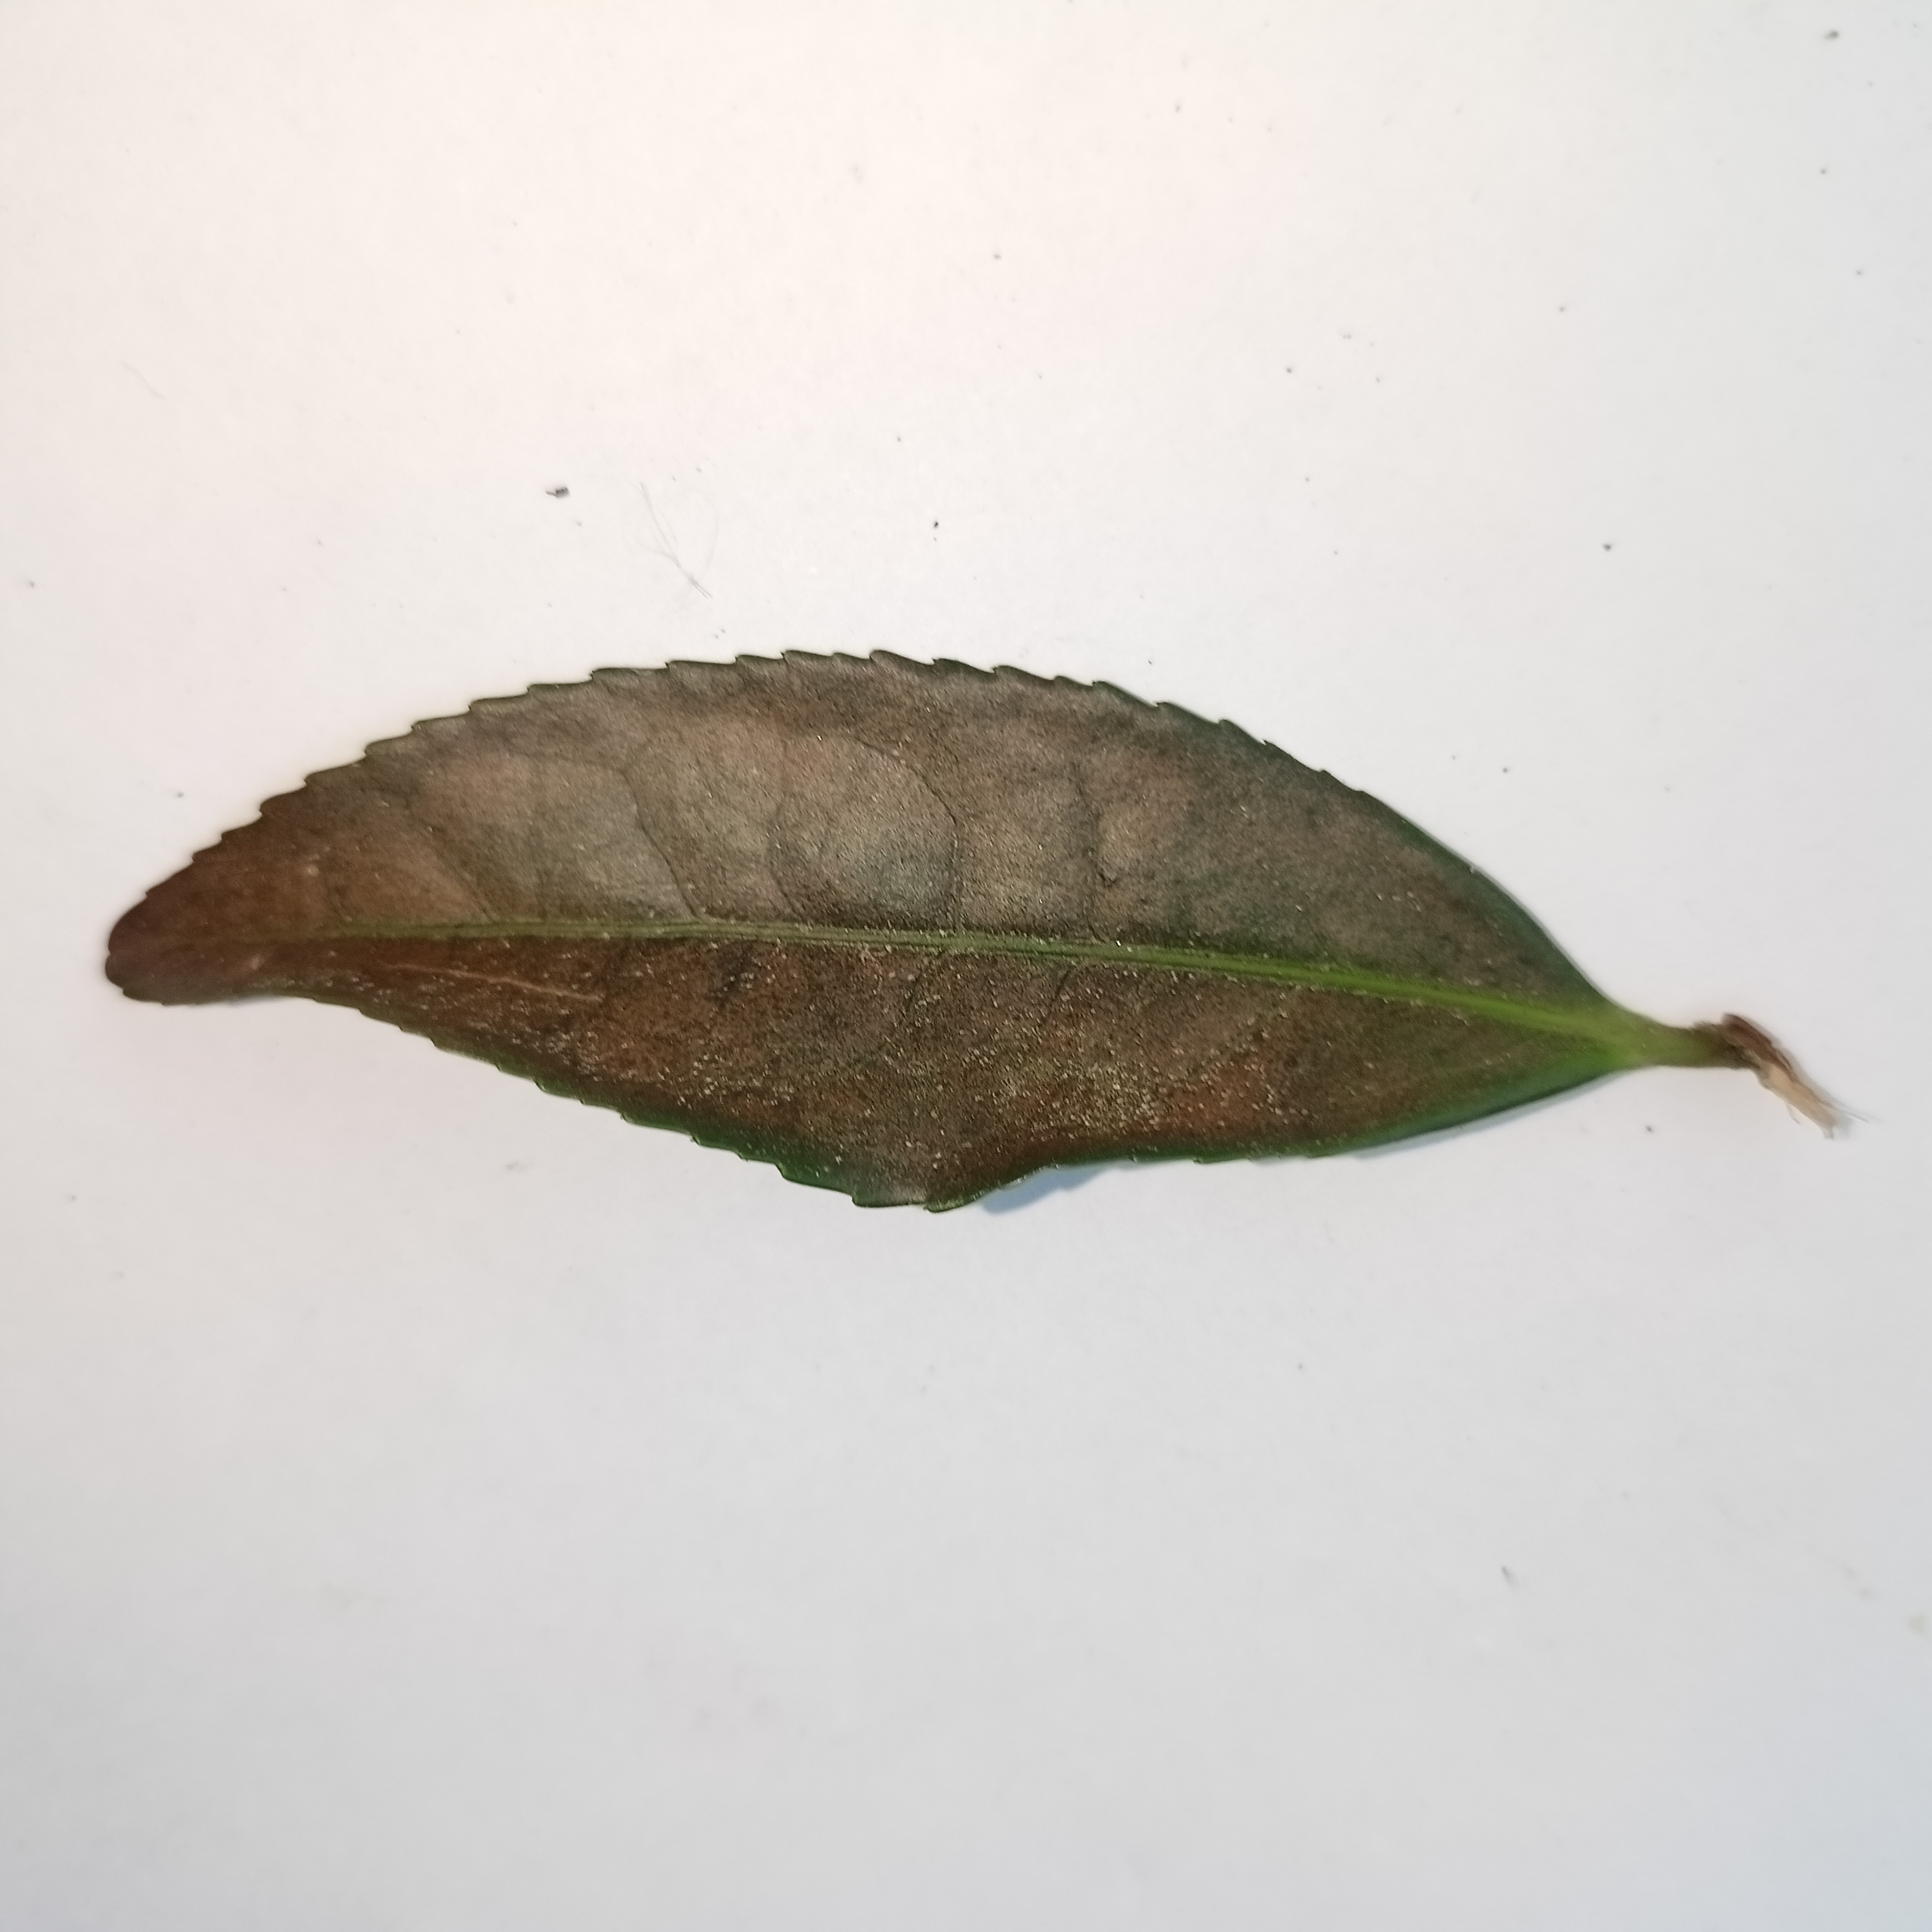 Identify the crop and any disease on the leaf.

tea, red rust
